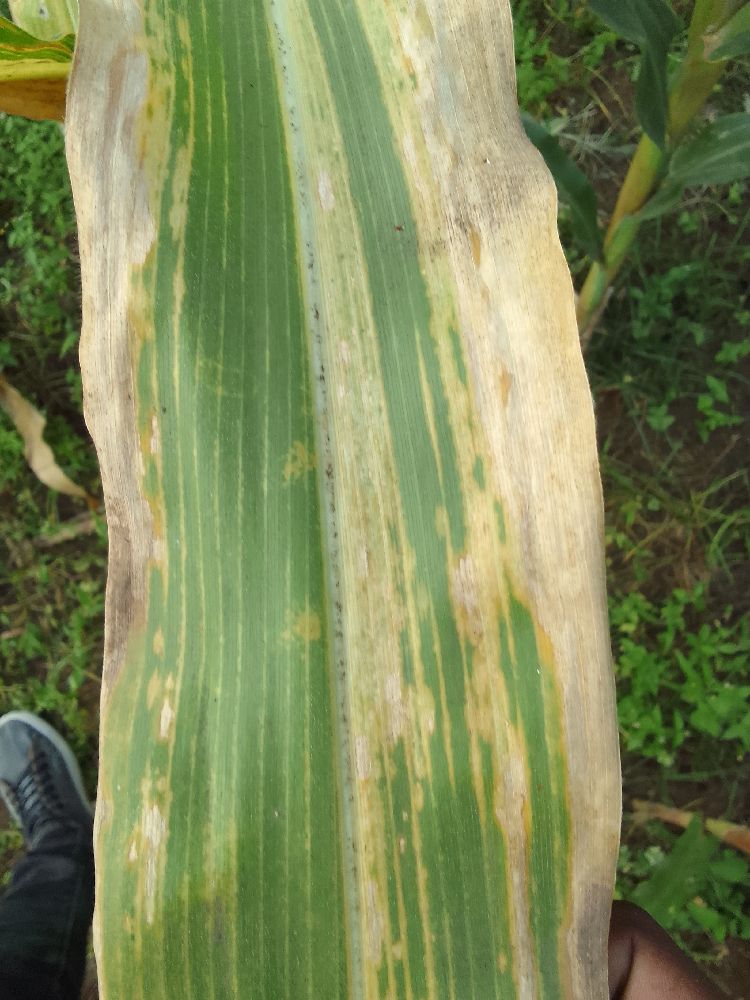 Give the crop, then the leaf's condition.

maize, maize lethal necrosis
